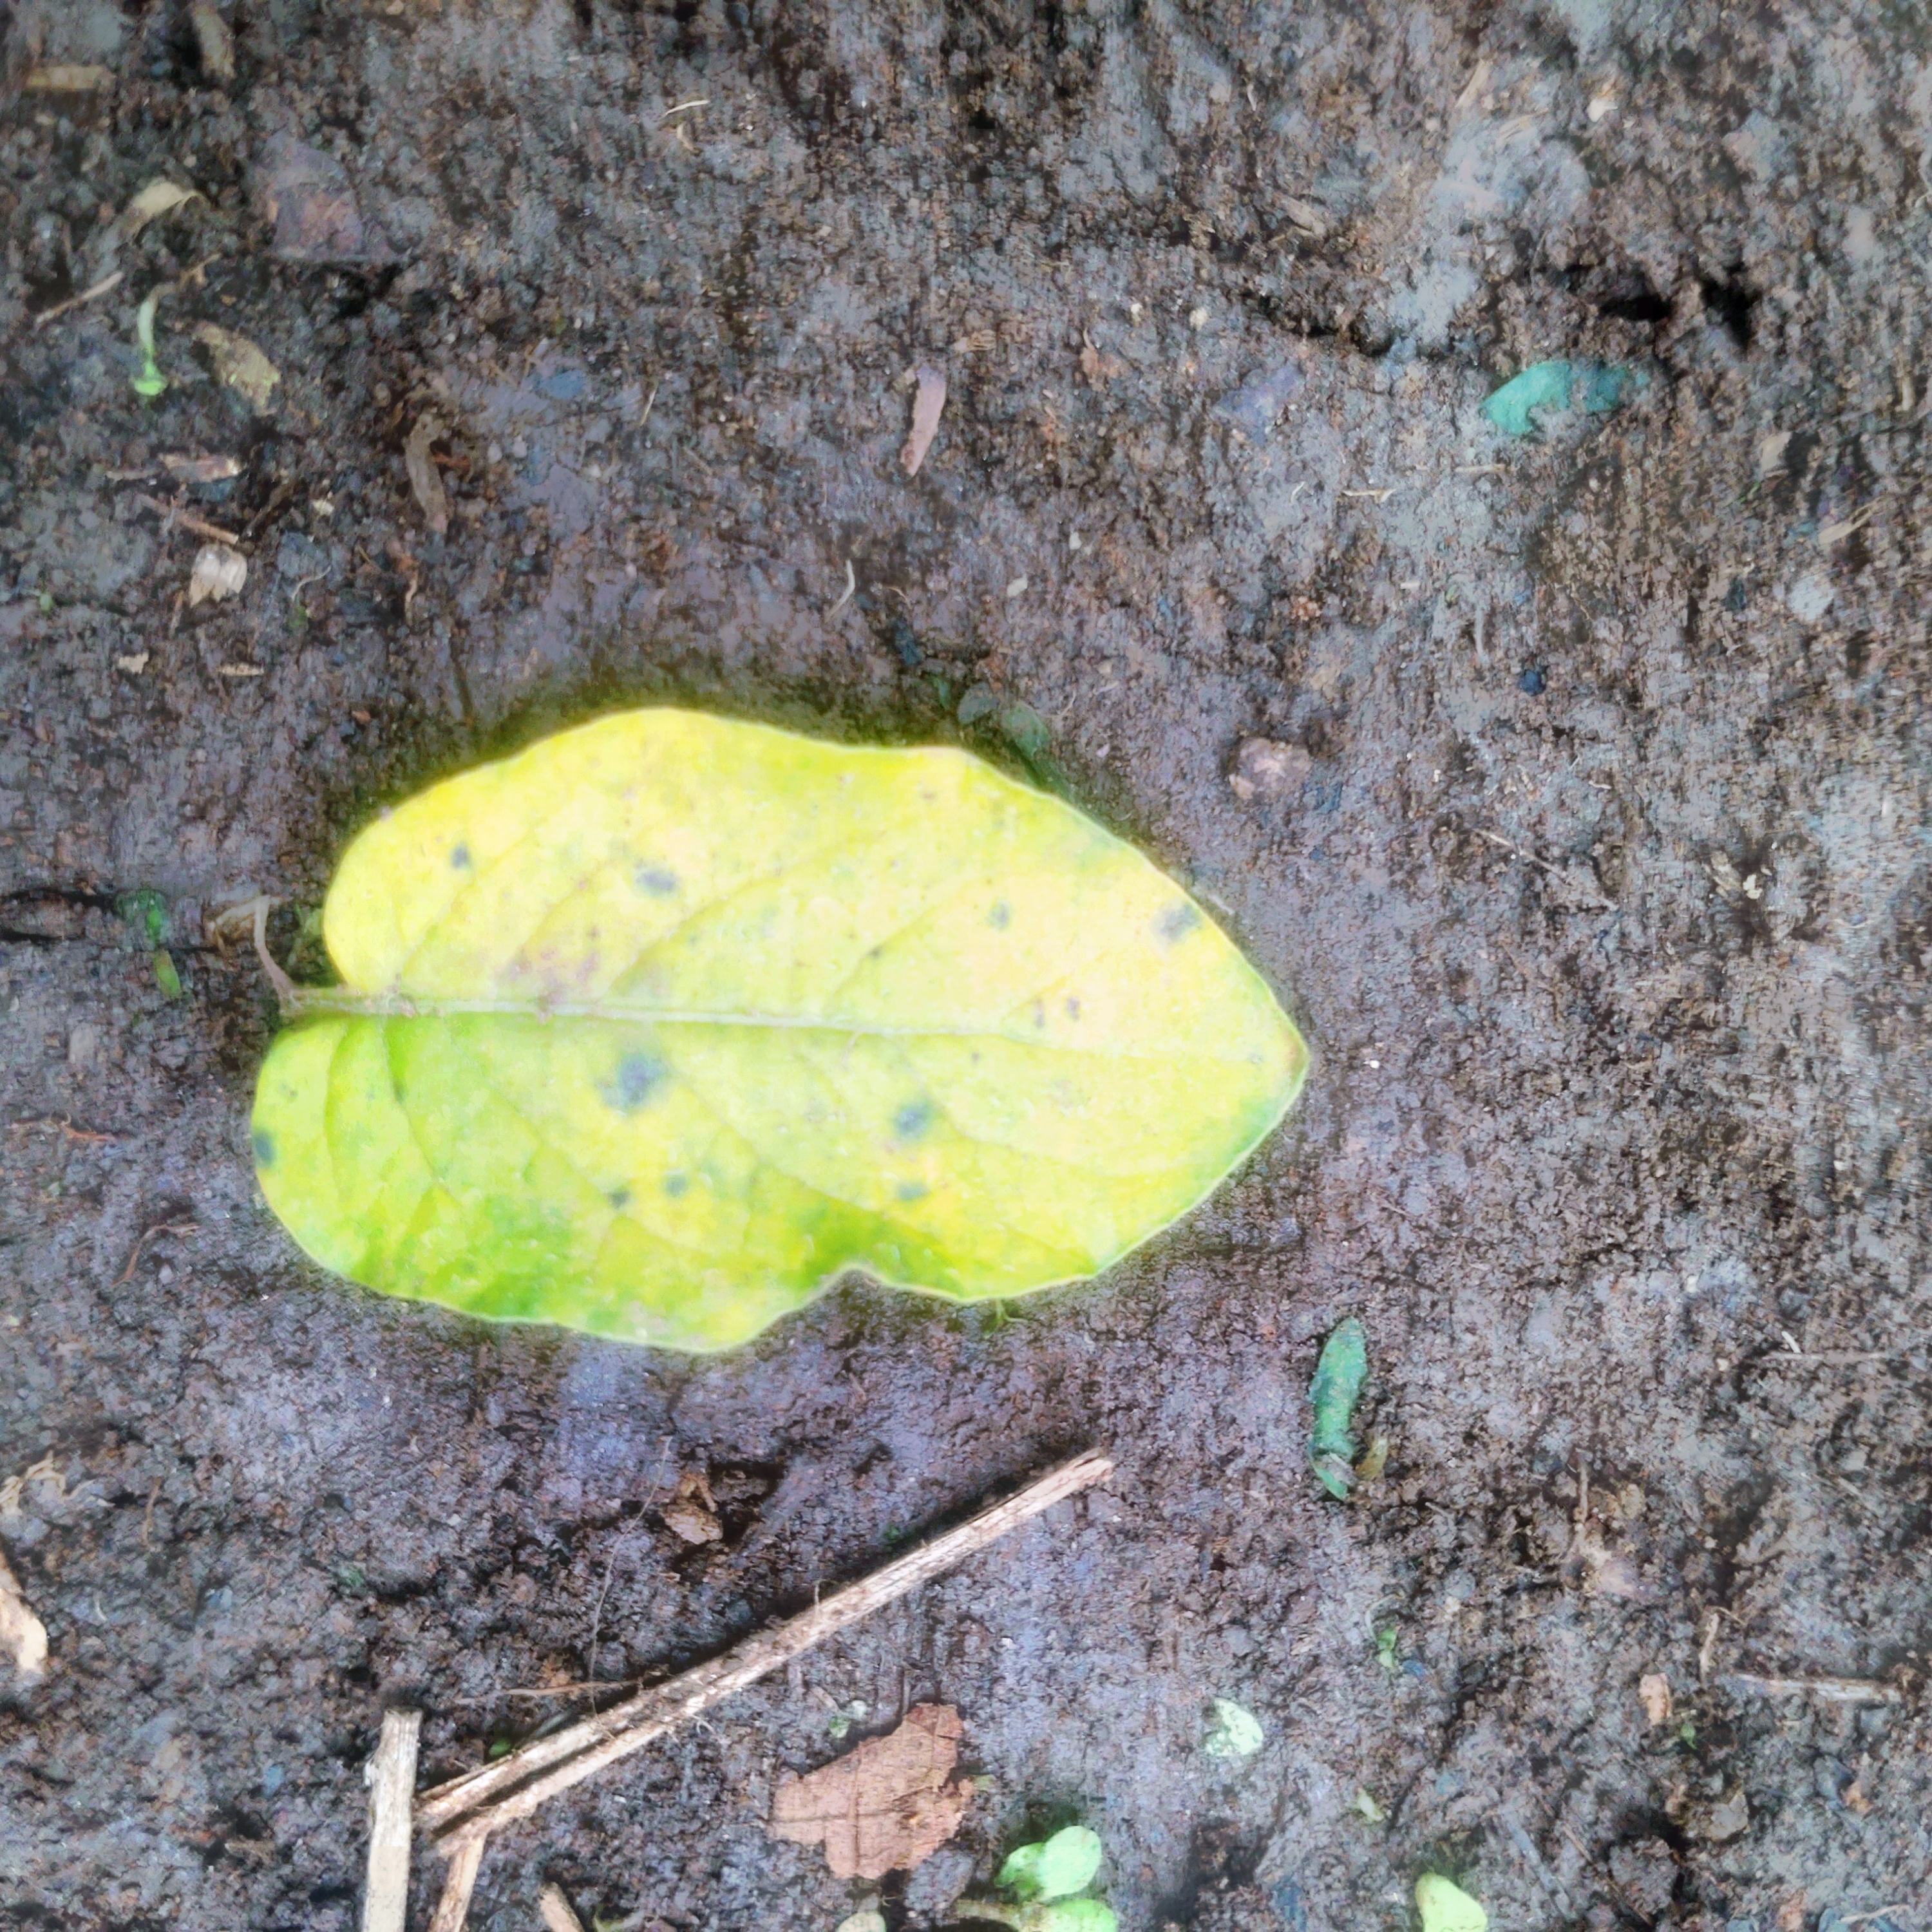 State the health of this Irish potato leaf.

late blight
